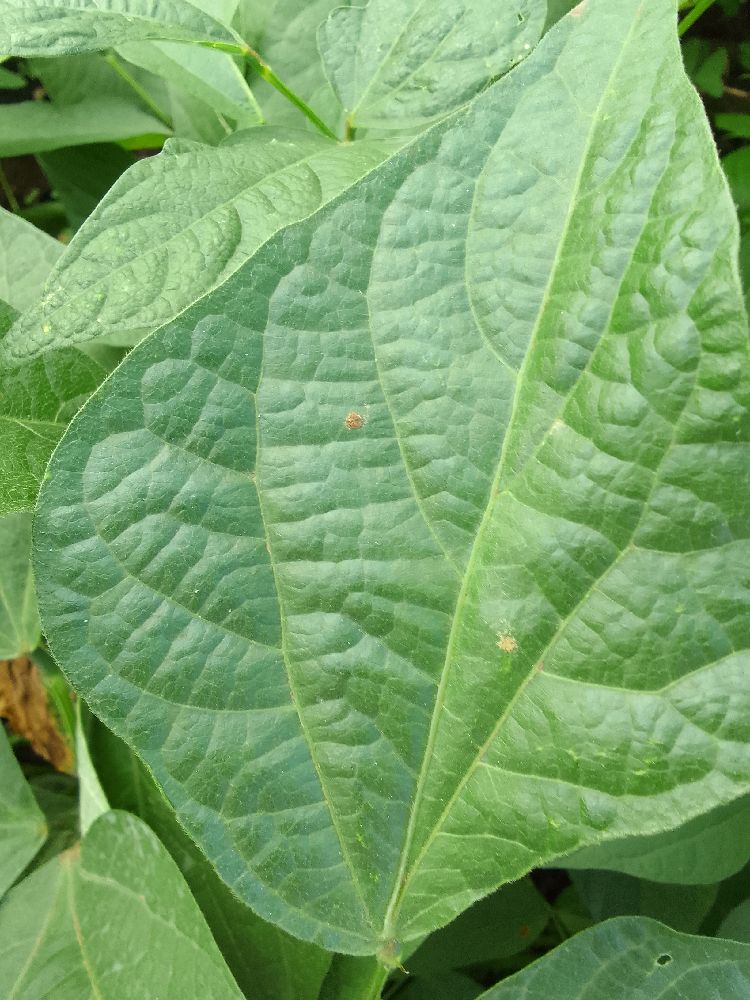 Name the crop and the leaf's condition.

common bean, healthy
